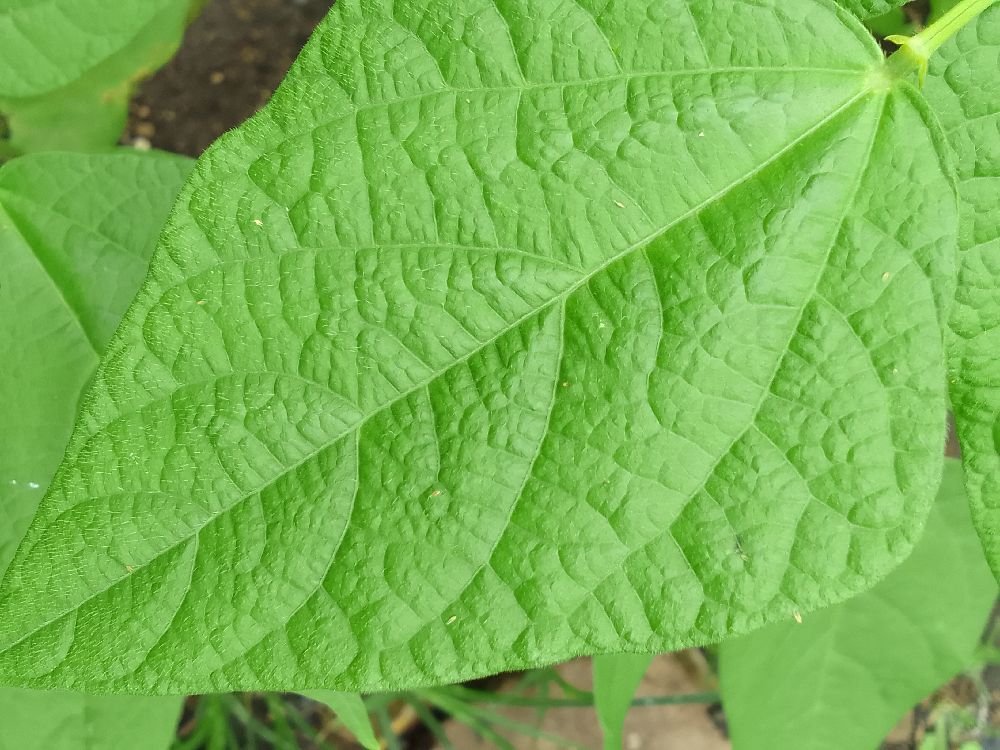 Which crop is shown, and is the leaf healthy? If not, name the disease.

common bean, healthy
